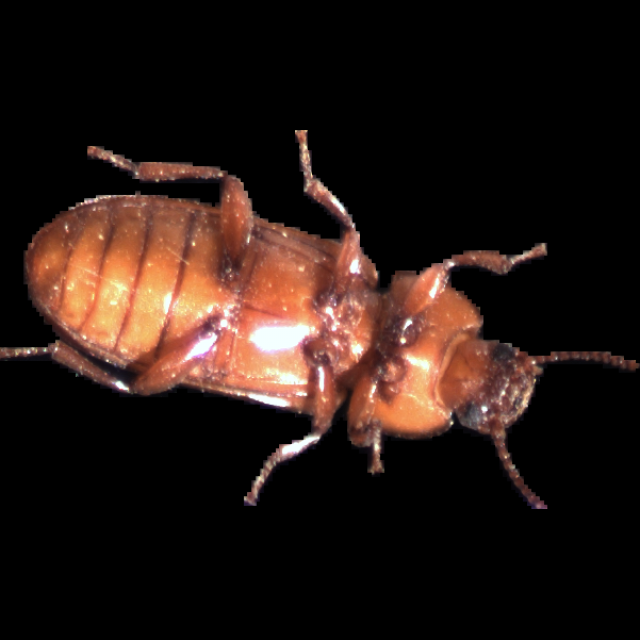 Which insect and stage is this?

mealworm beetle
